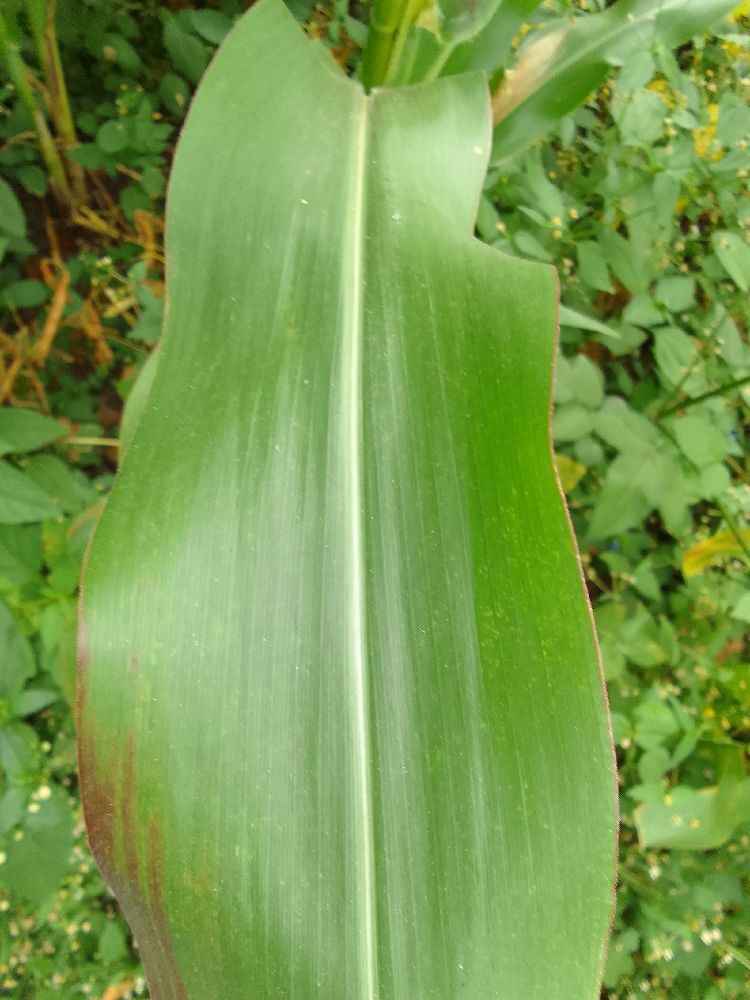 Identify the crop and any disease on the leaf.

maize, healthy
